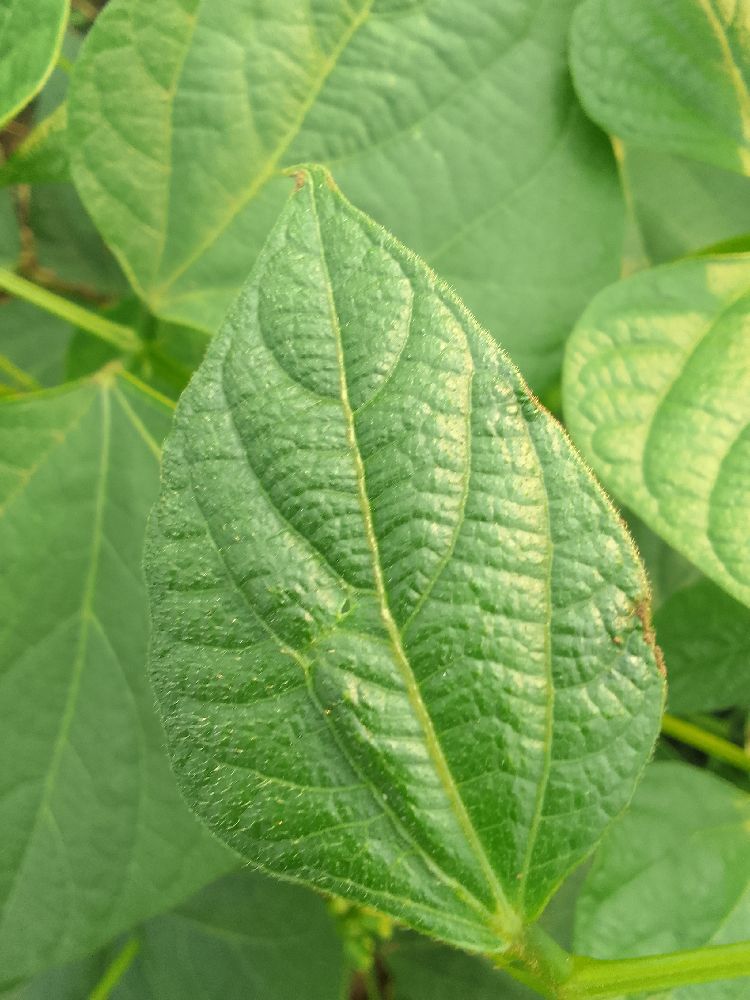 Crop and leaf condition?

common bean, healthy
